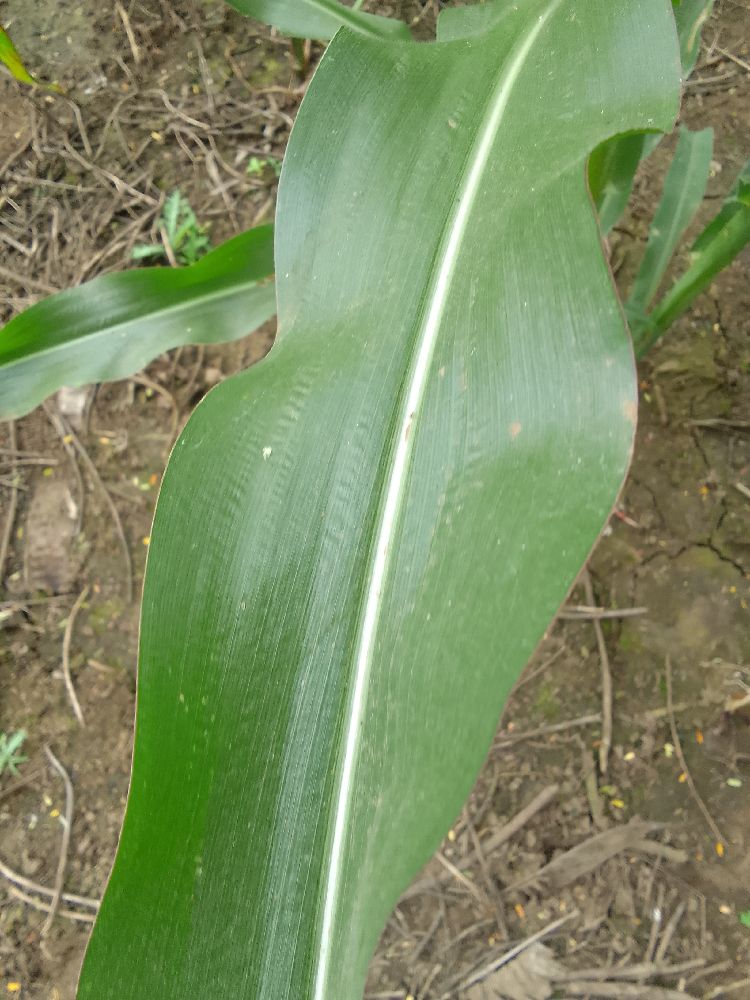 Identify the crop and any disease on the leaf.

maize, healthy
